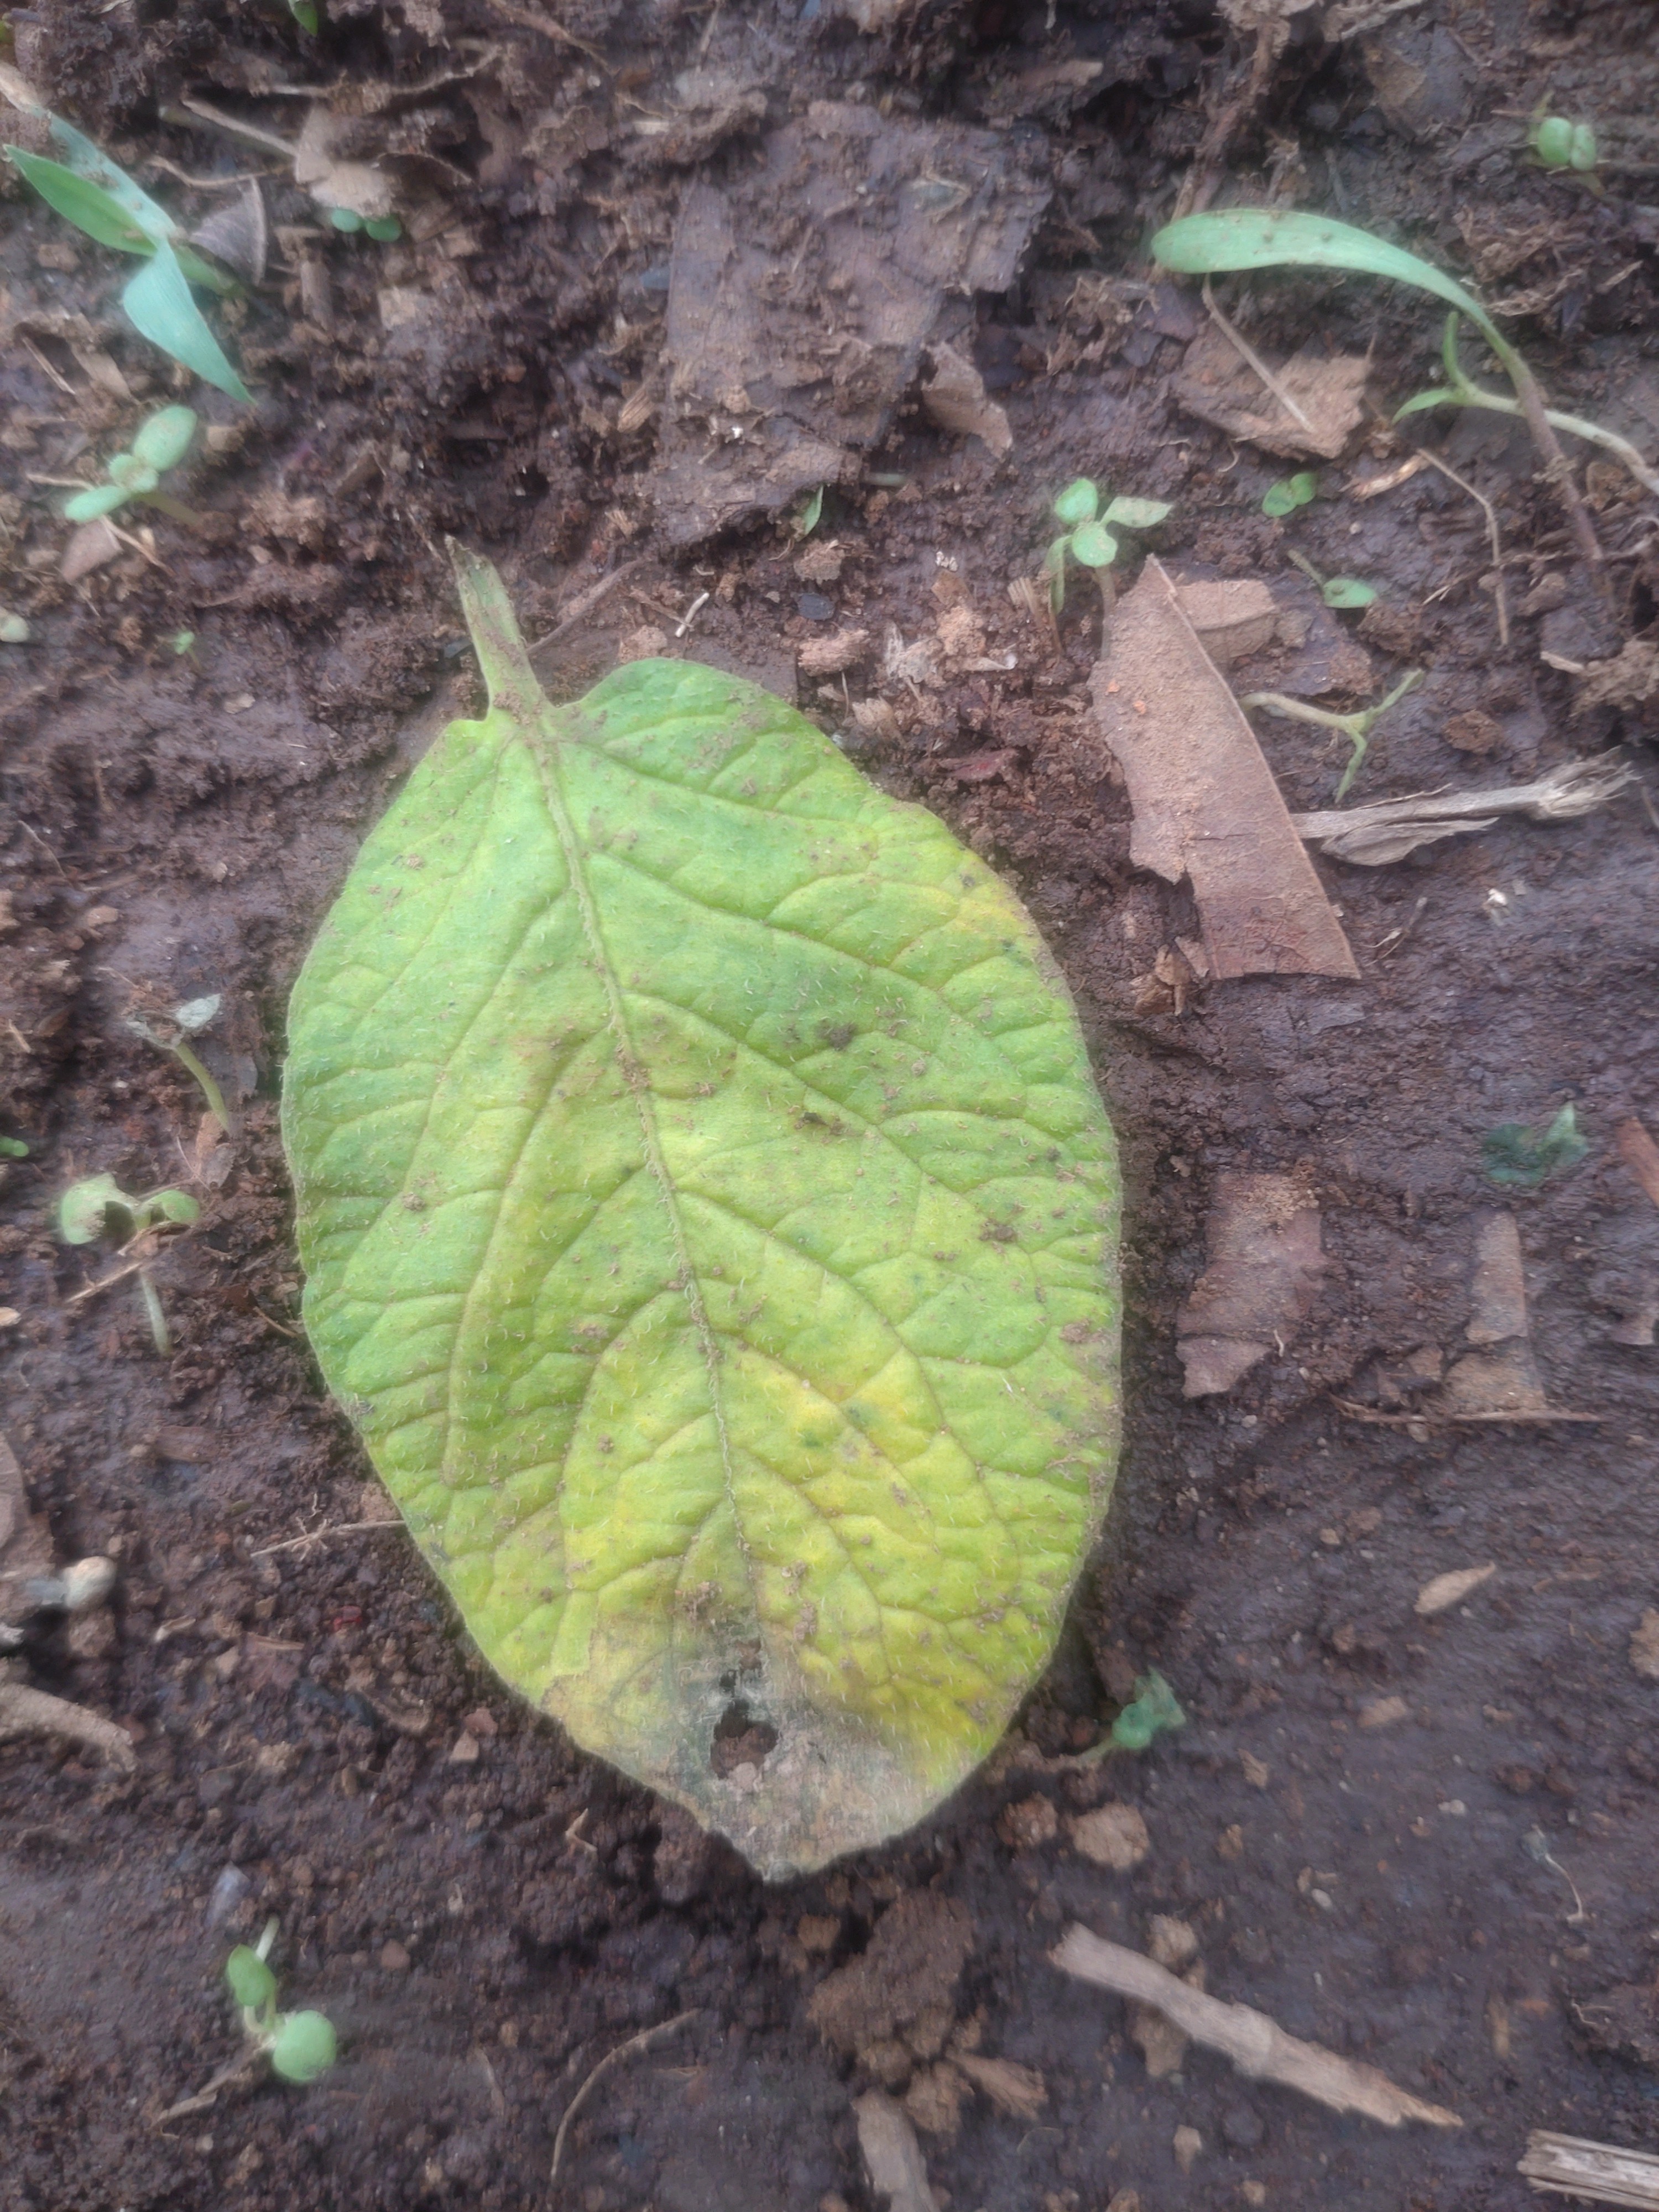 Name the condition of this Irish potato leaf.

late blight
